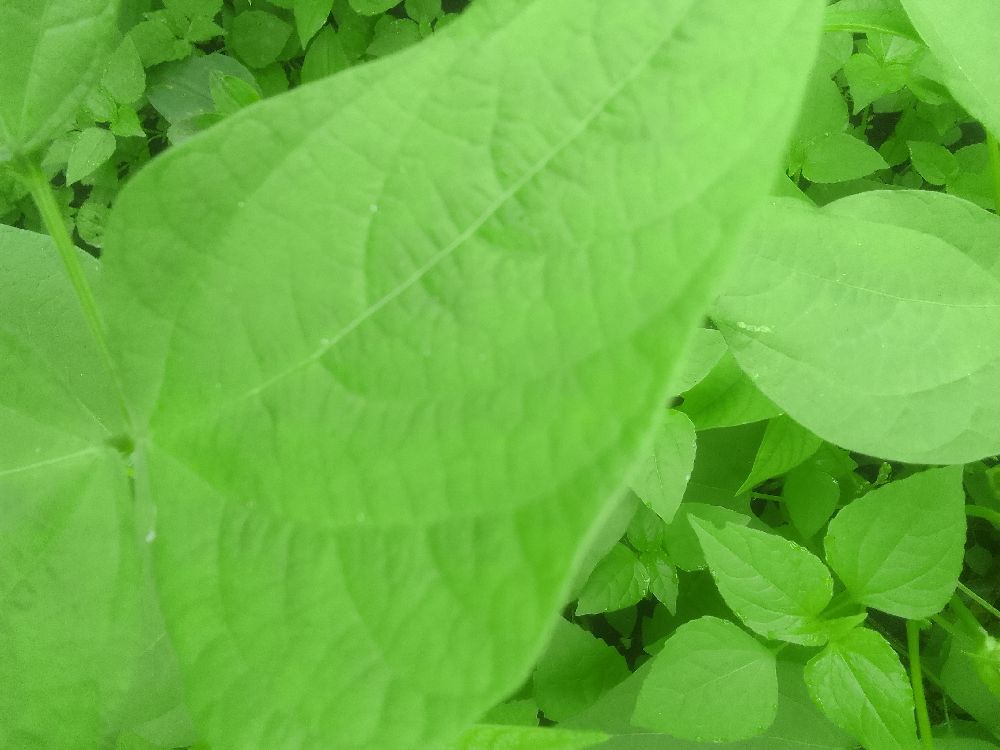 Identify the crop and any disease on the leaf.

common bean, healthy
